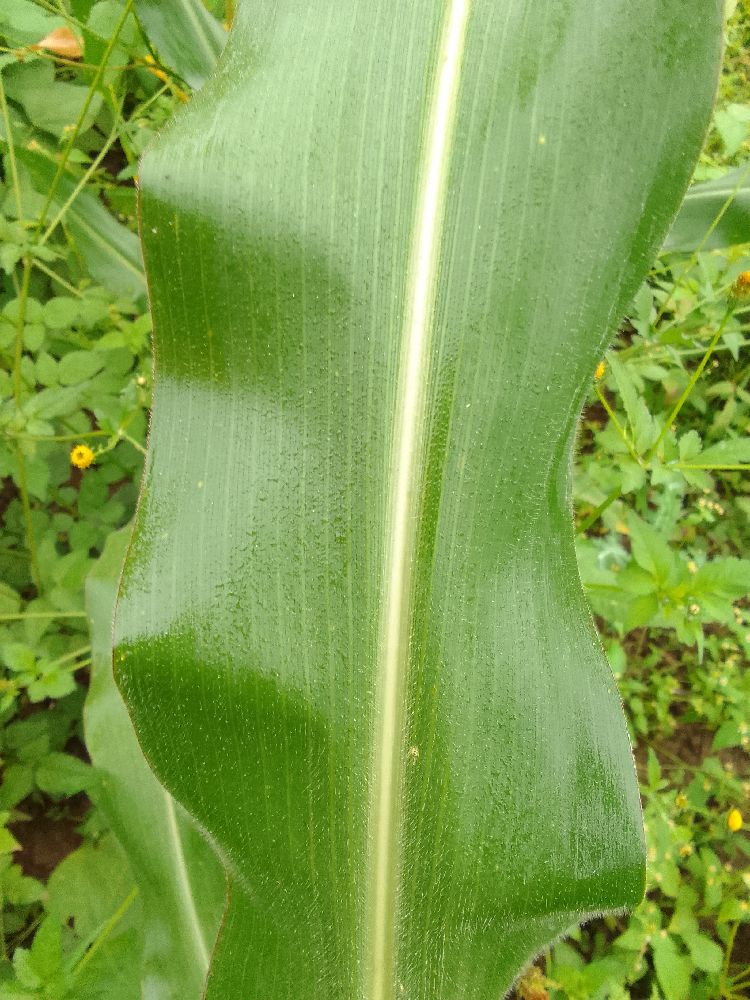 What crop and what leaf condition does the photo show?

maize, healthy
